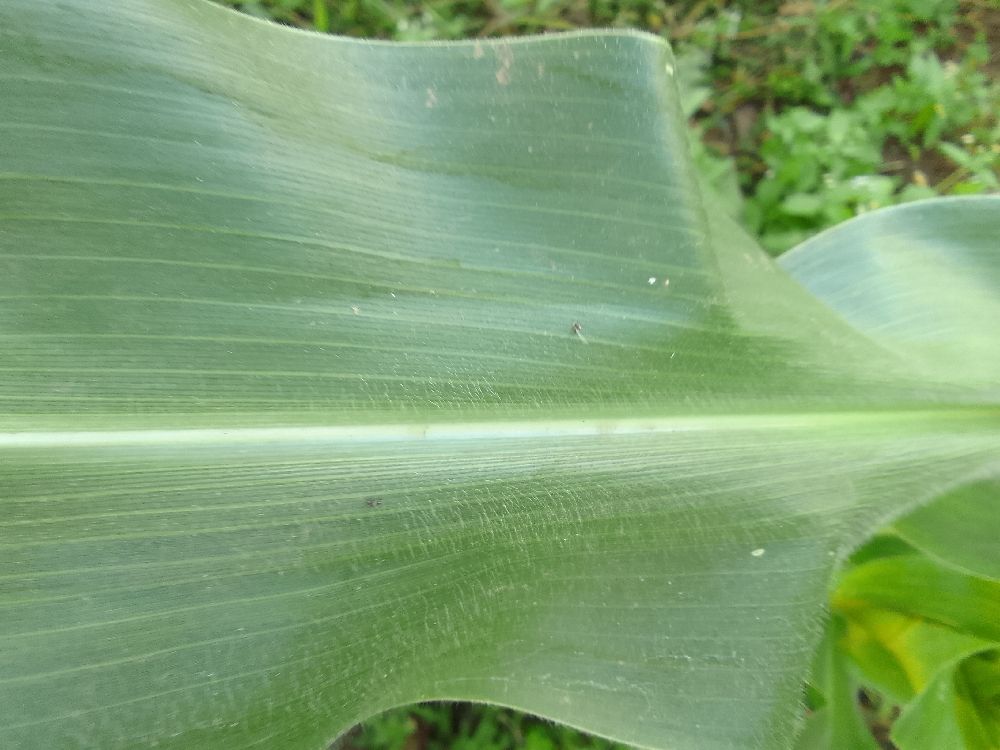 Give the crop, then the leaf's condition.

maize, healthy
